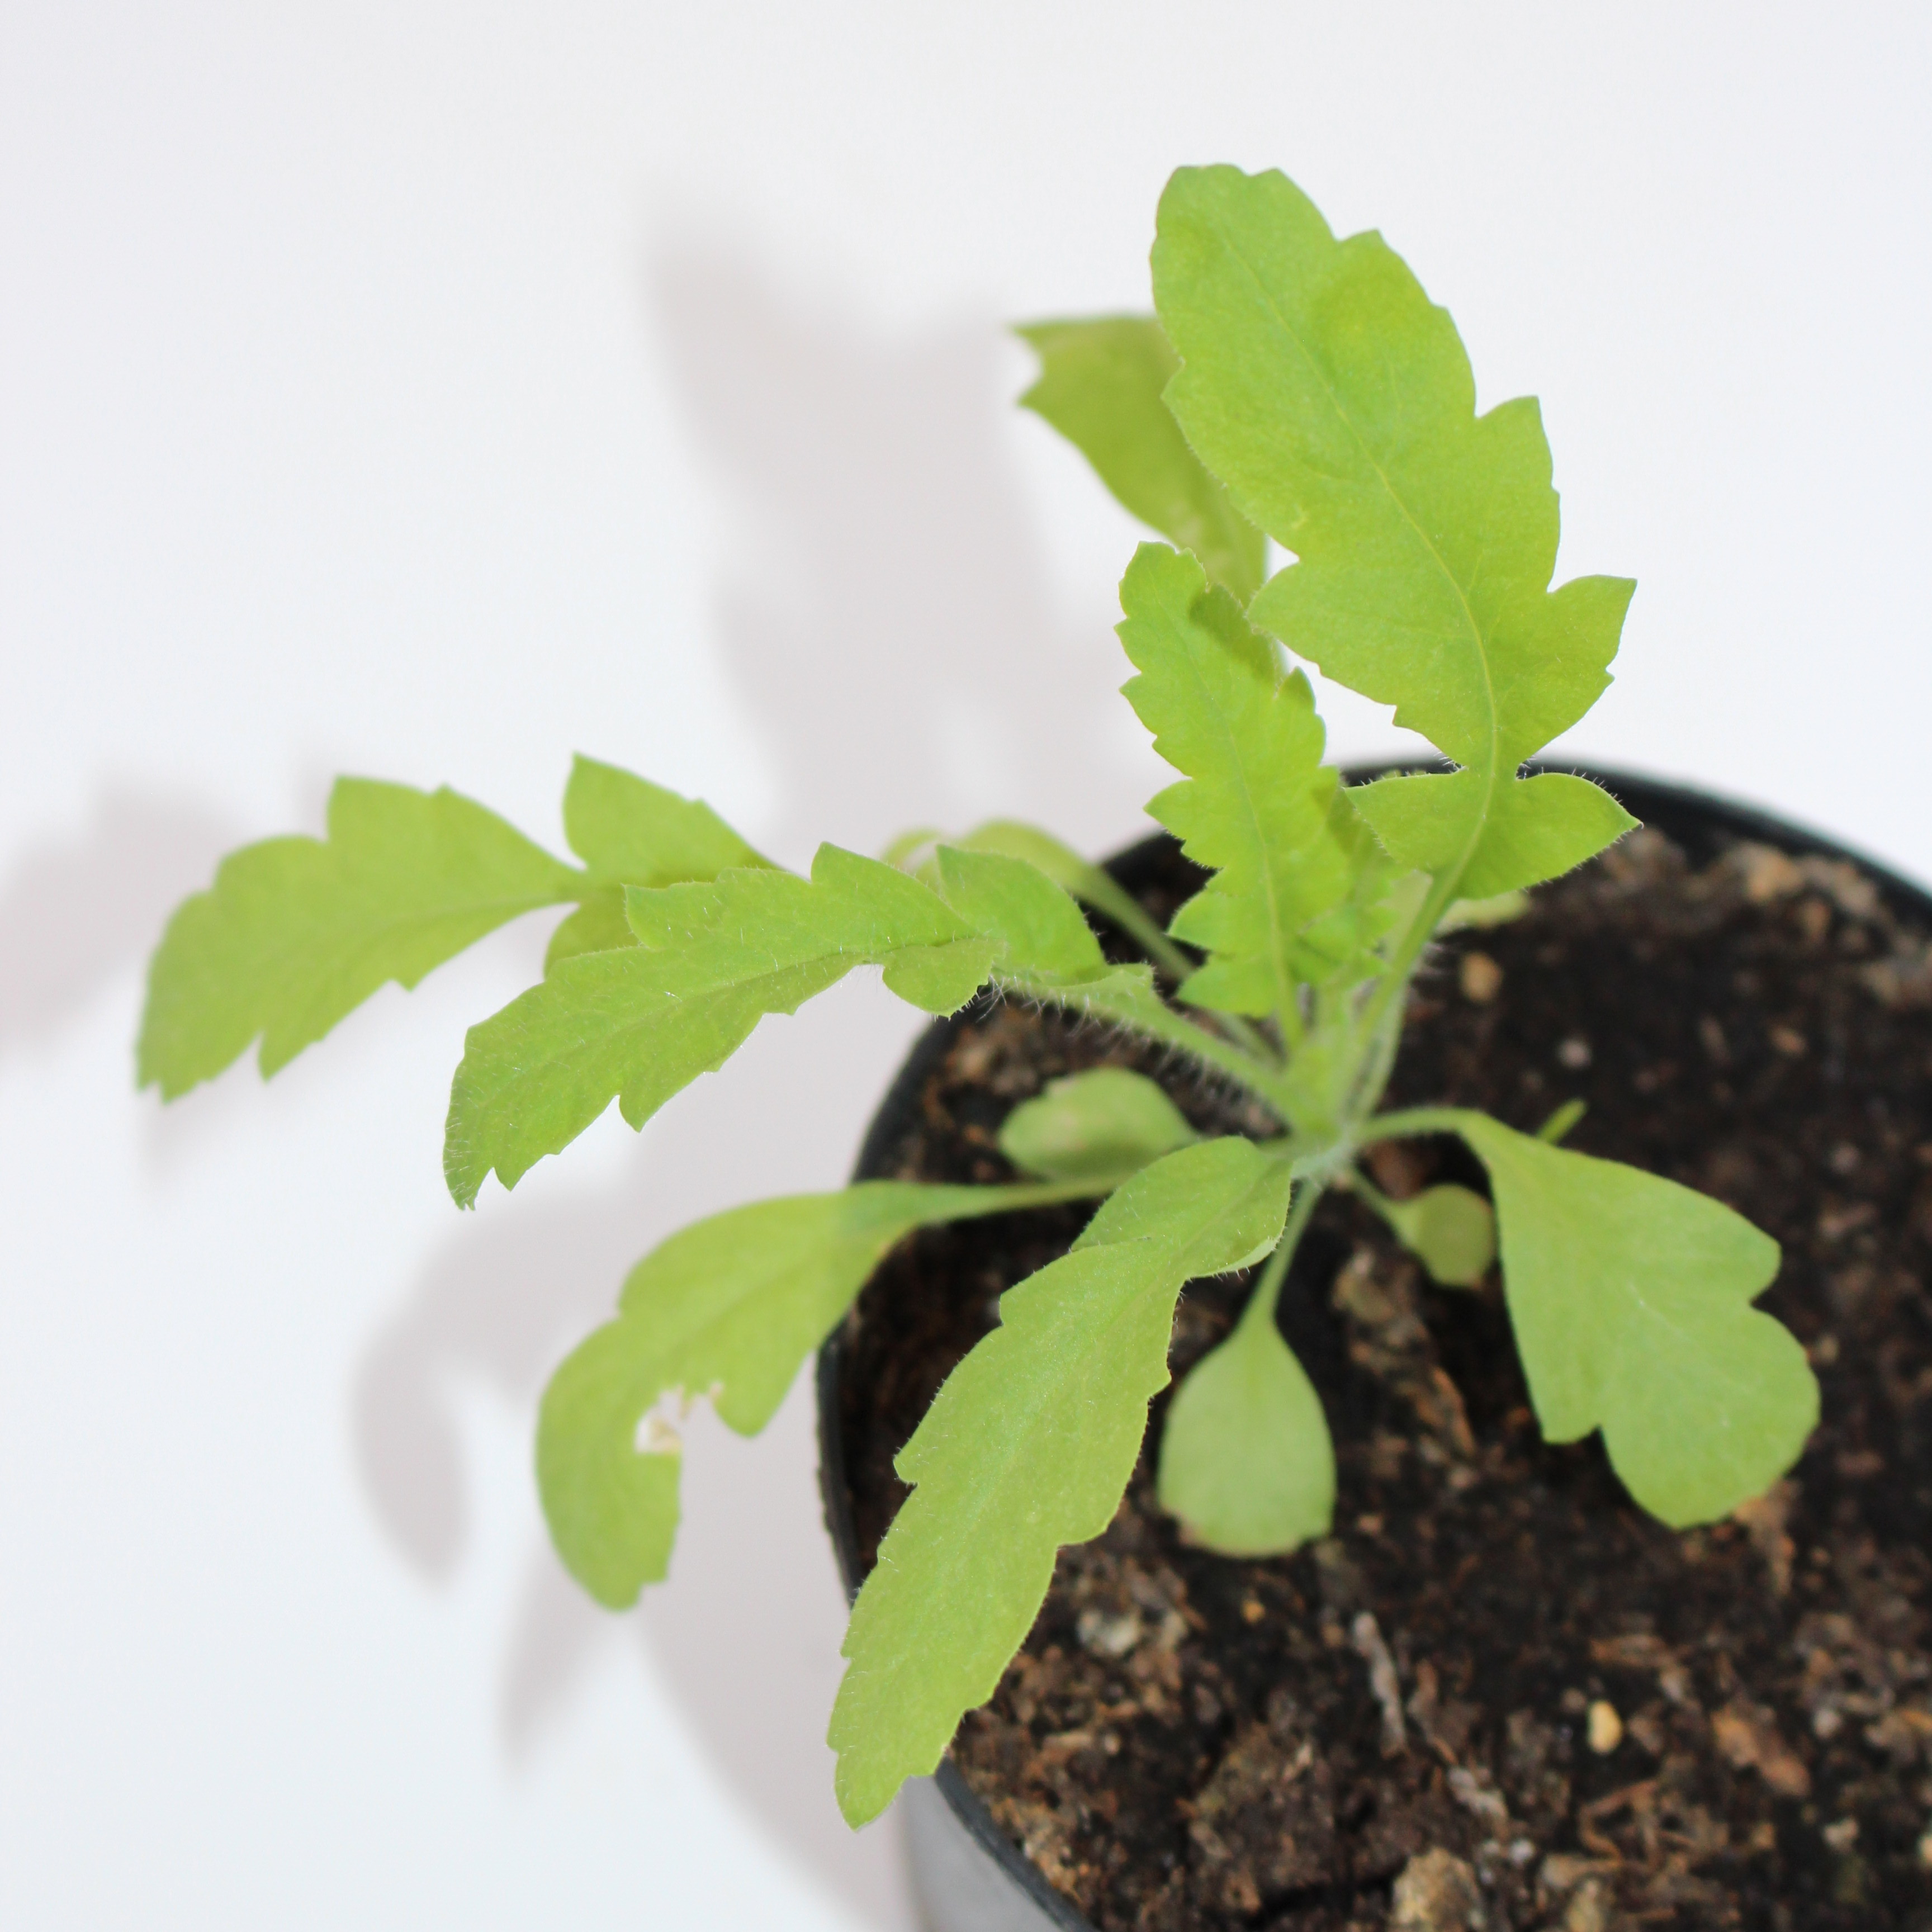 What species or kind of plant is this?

Papaver rhoeas
